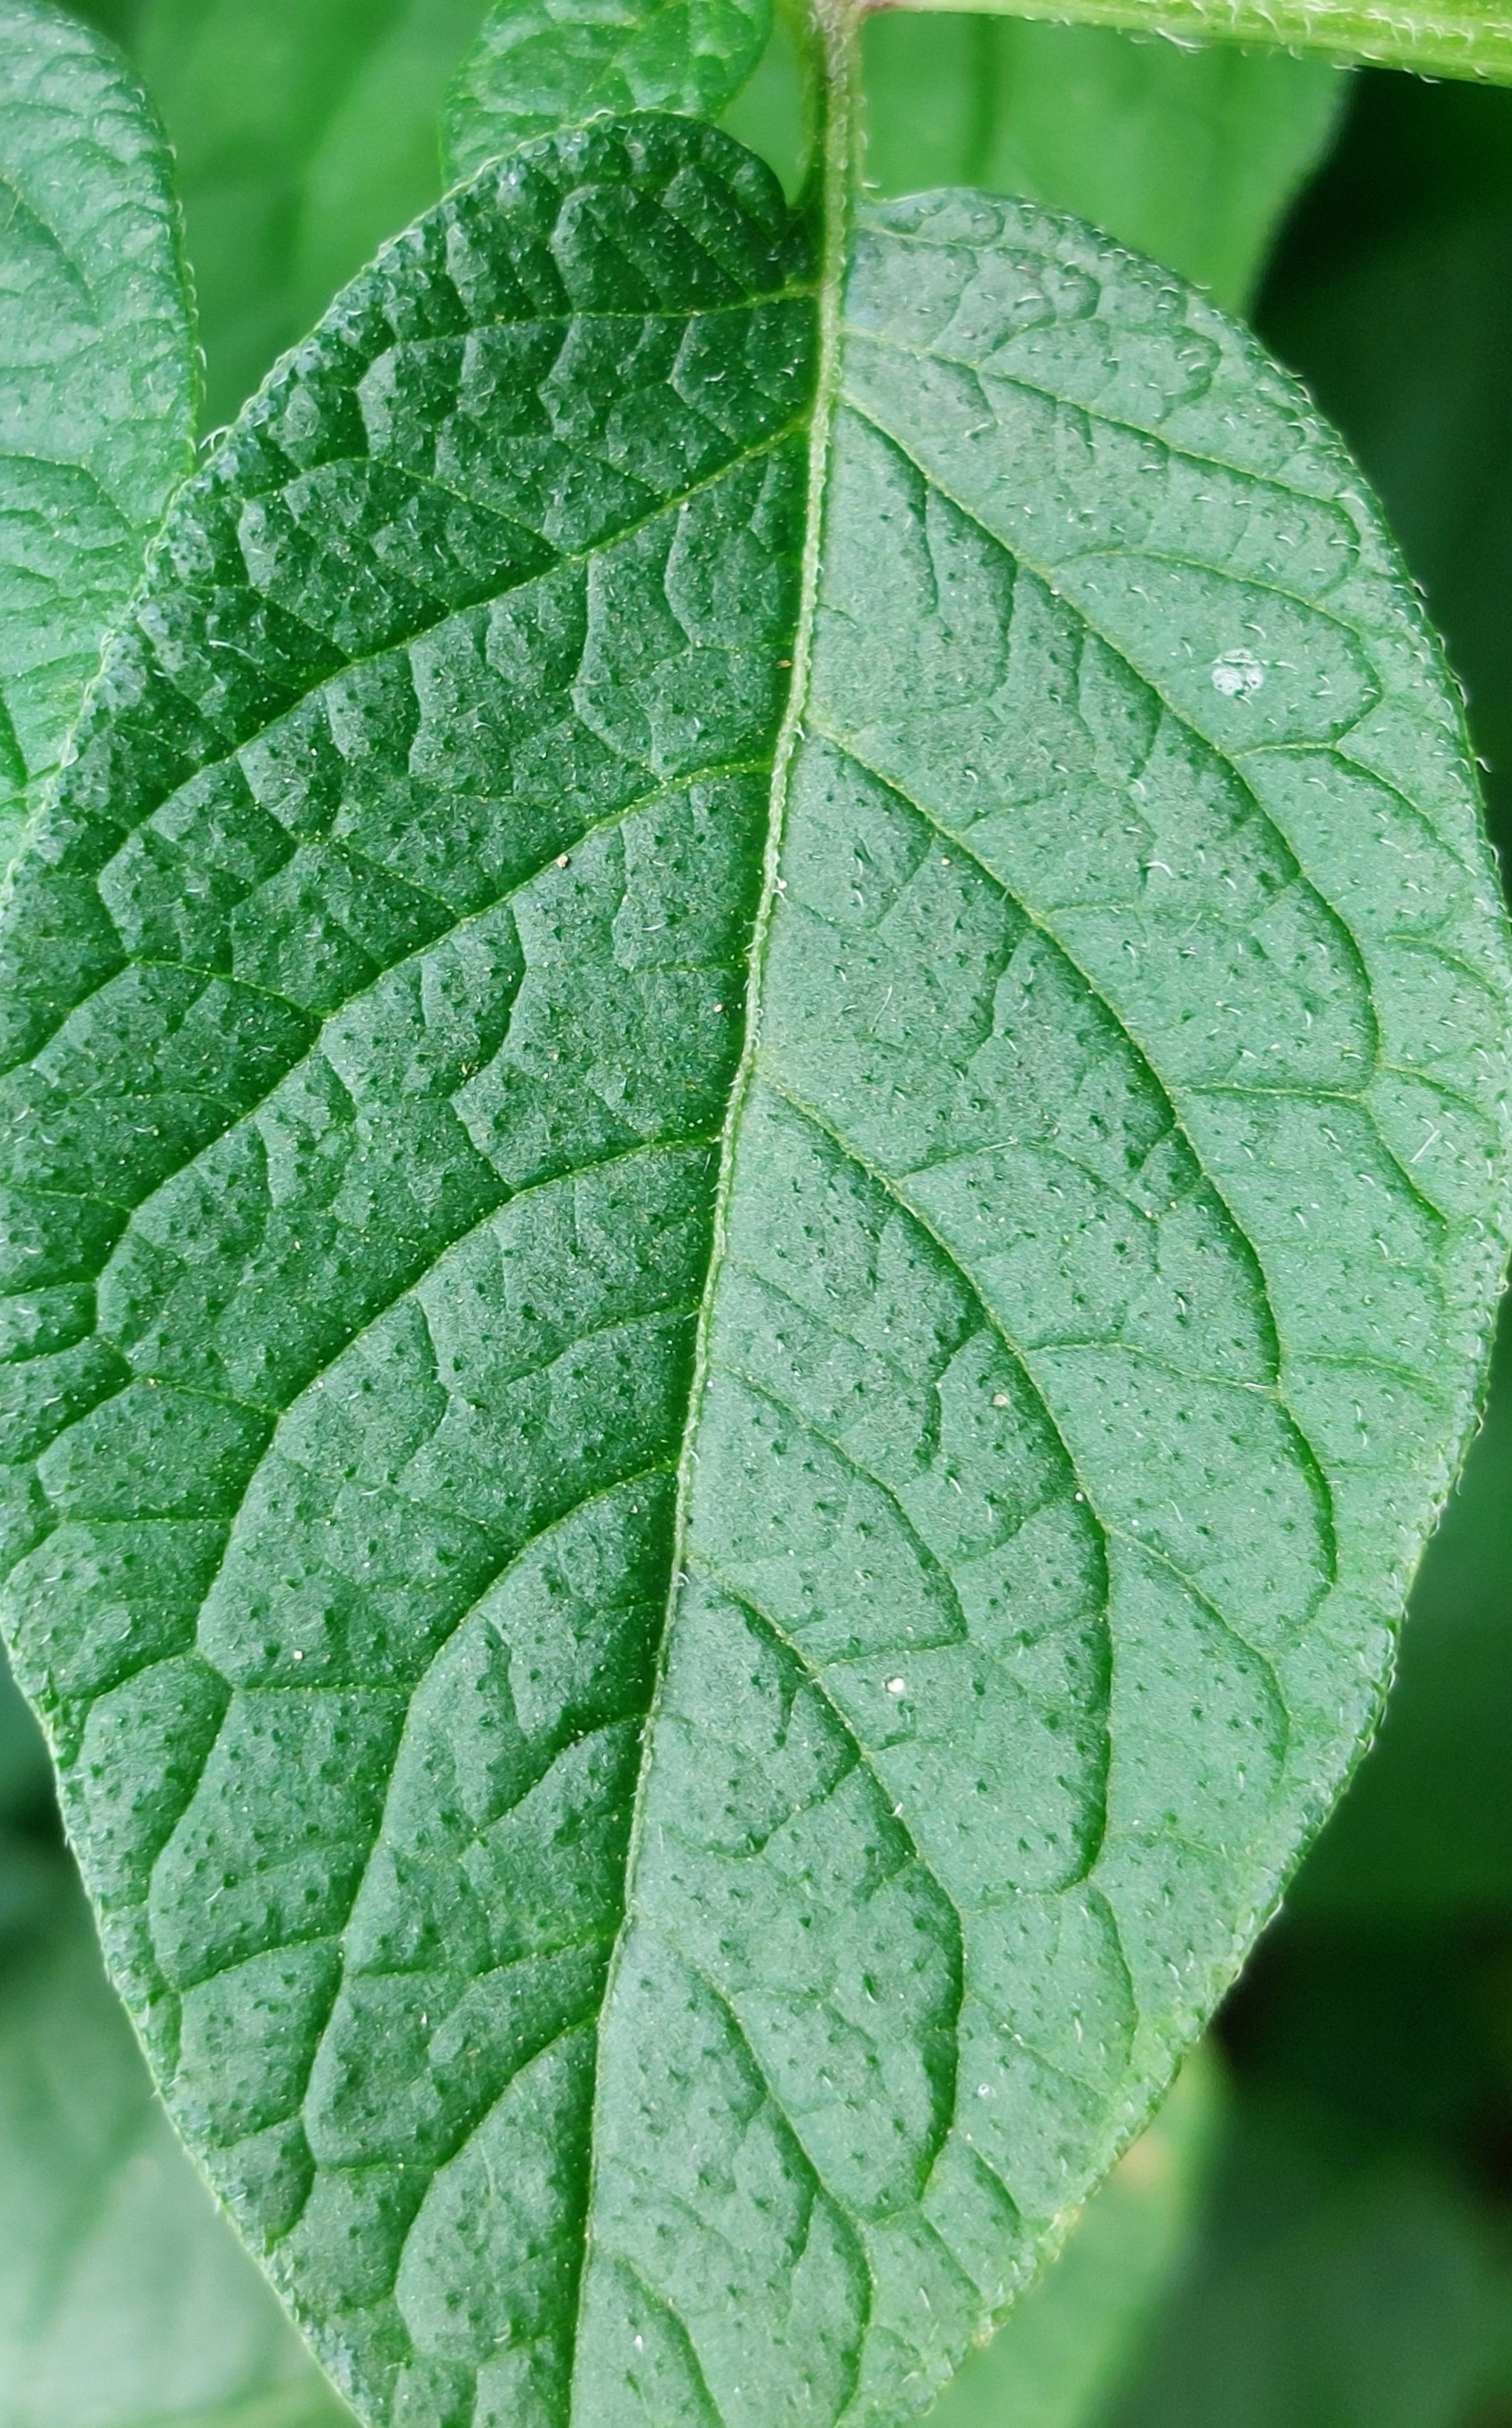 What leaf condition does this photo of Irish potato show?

healthy
